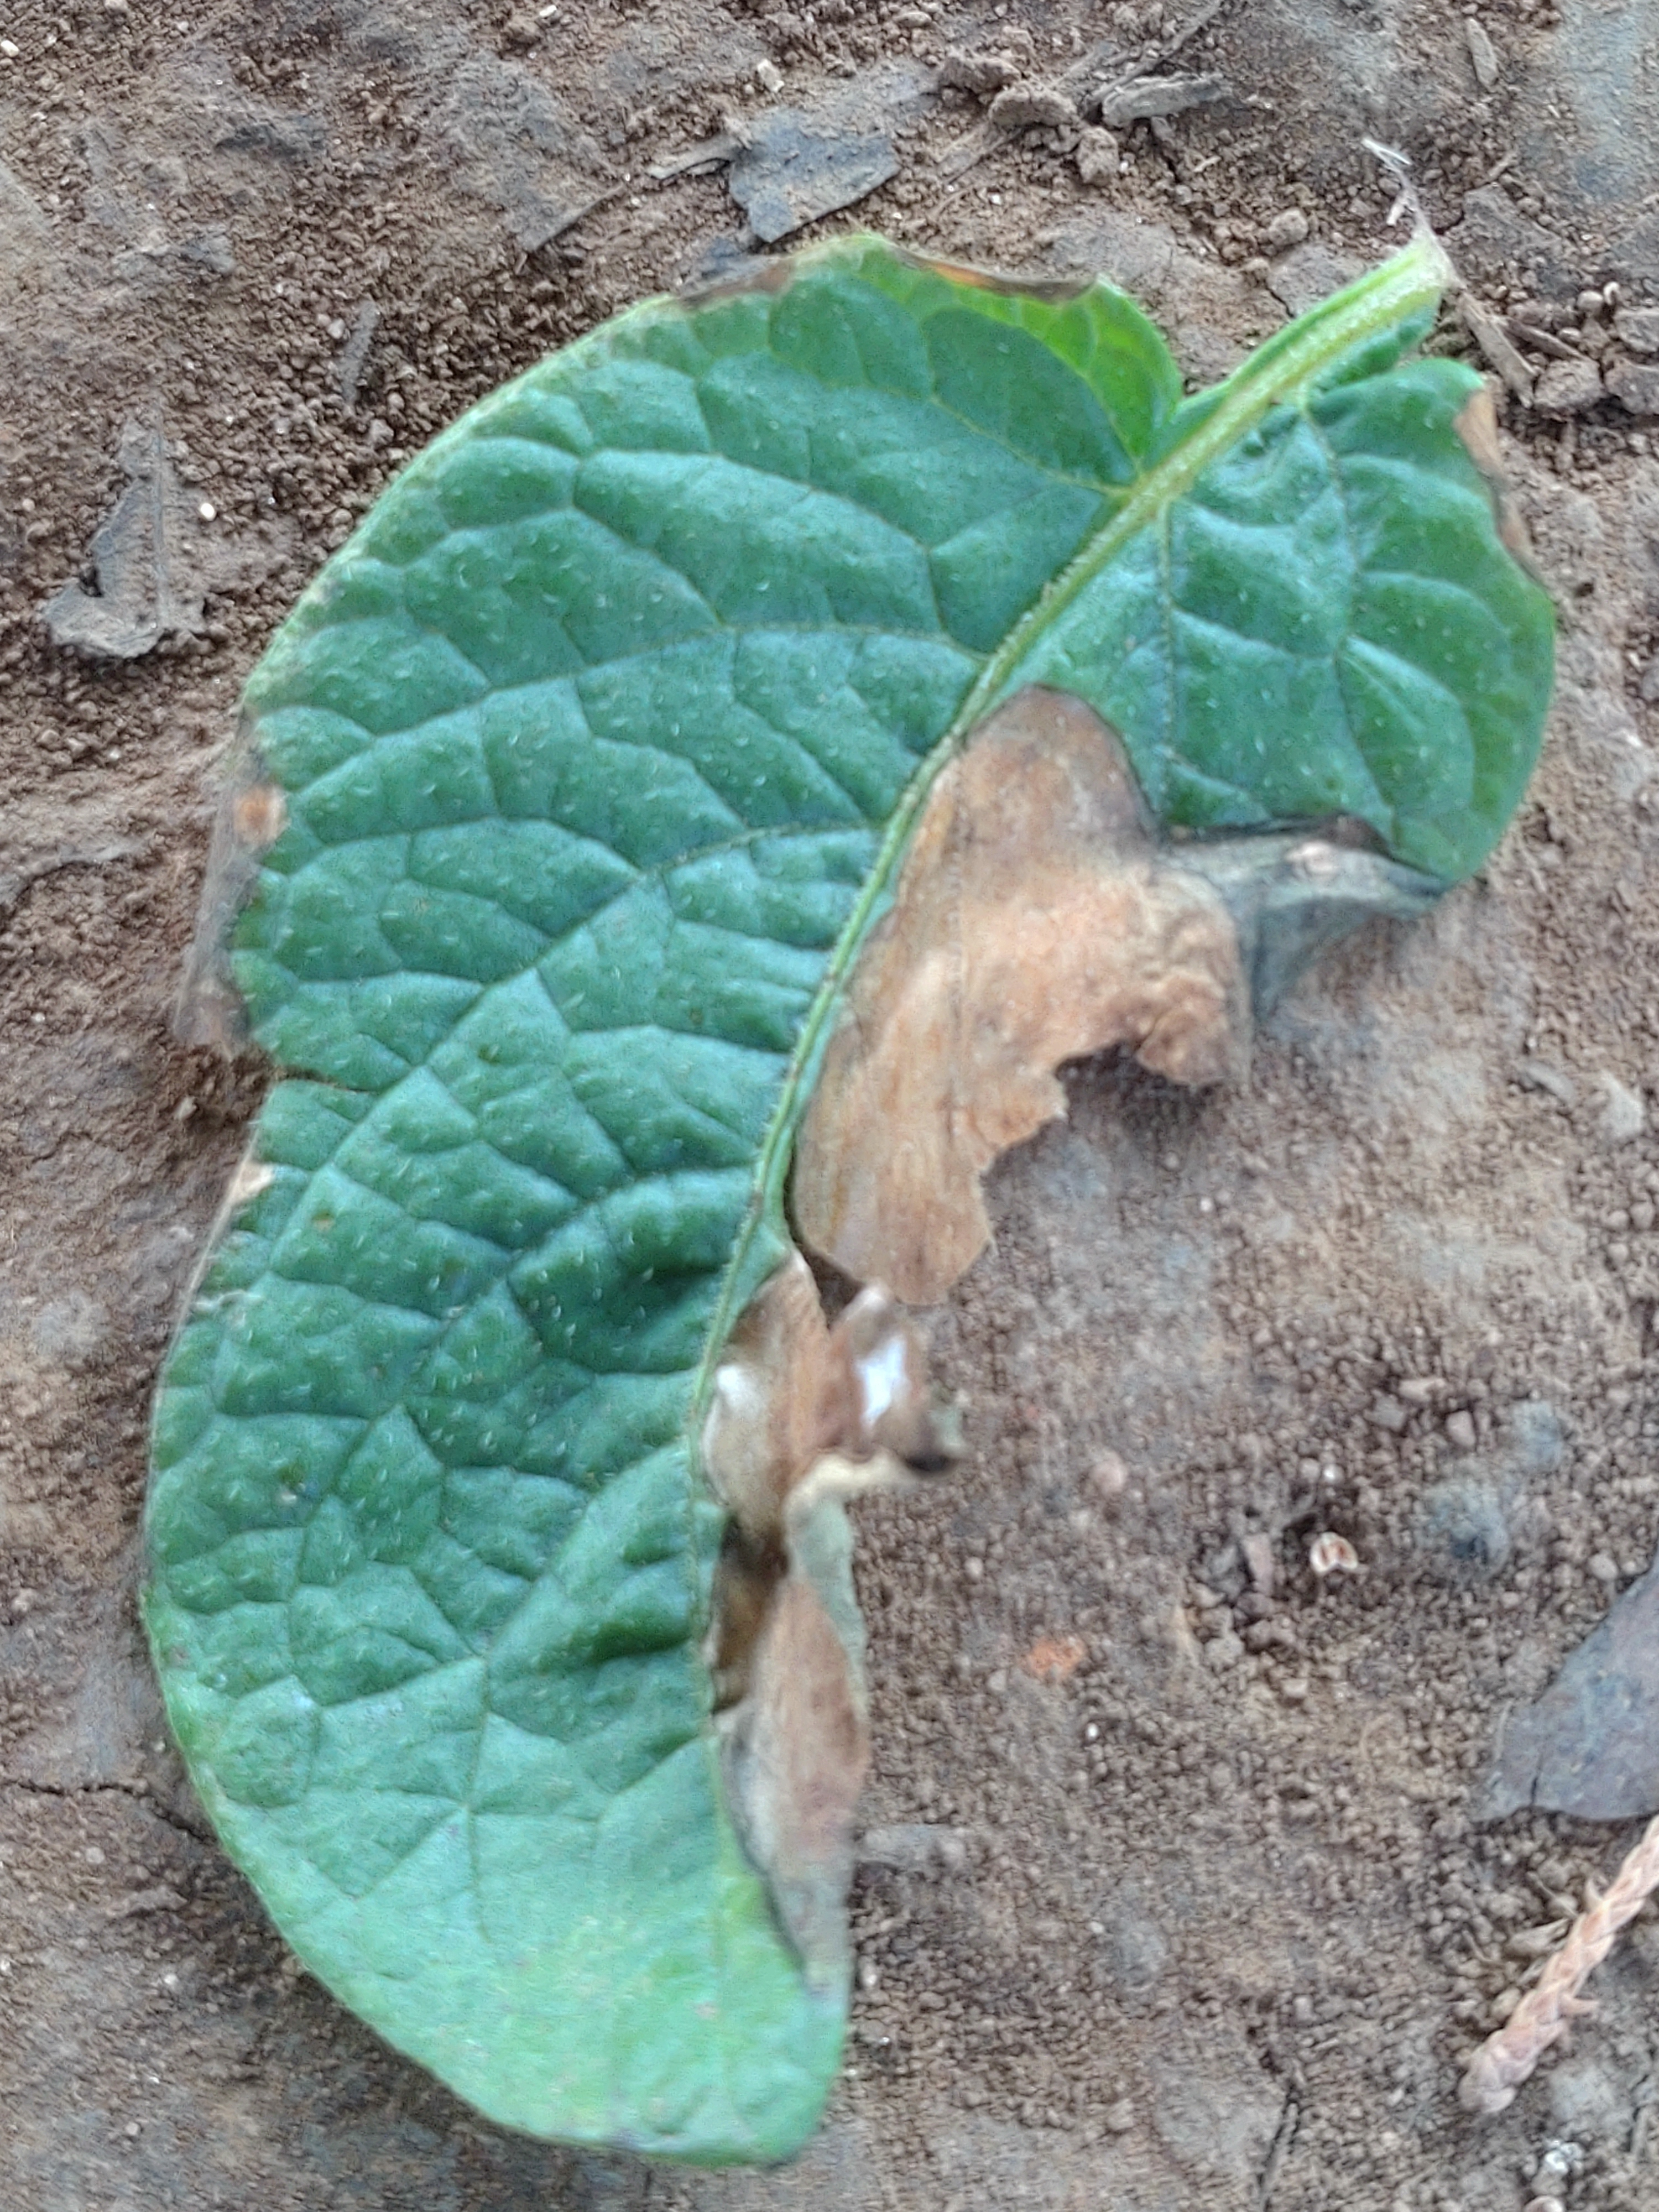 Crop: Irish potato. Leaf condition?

early blight
